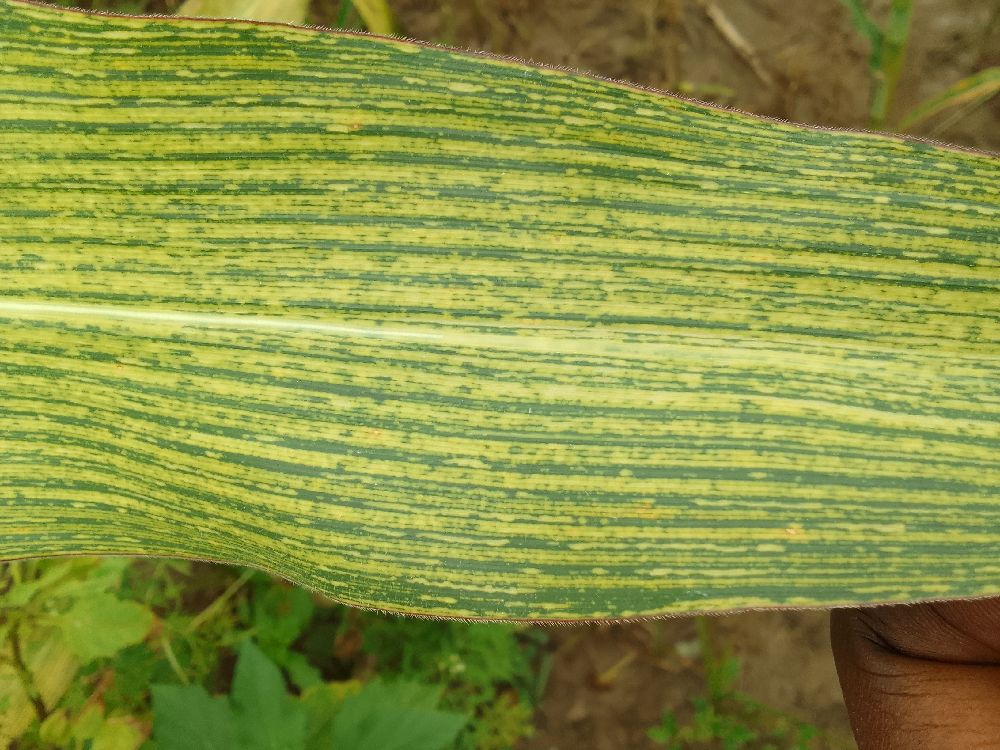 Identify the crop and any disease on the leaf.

maize, maize streak virus
